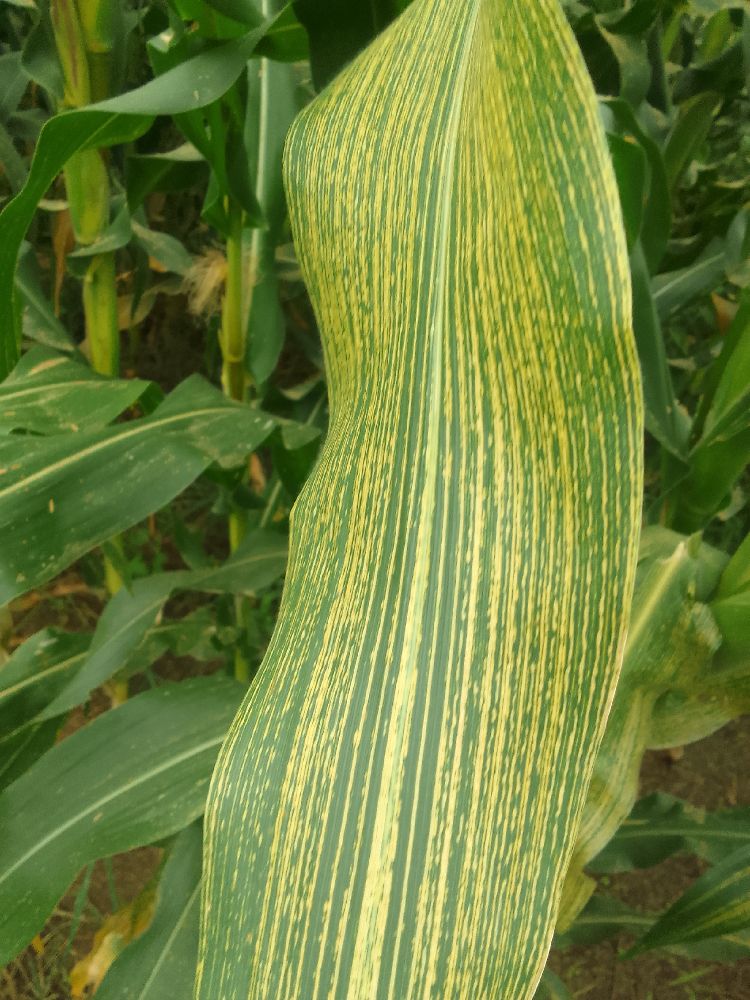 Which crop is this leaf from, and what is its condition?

maize, maize streak virus
